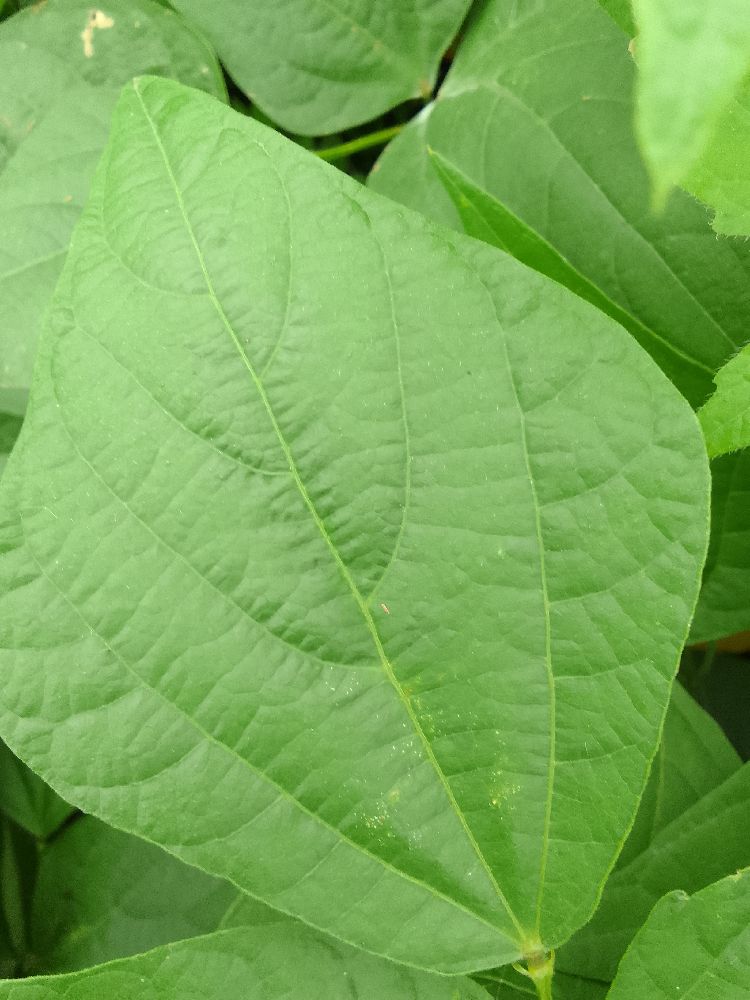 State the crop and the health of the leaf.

common bean, healthy
